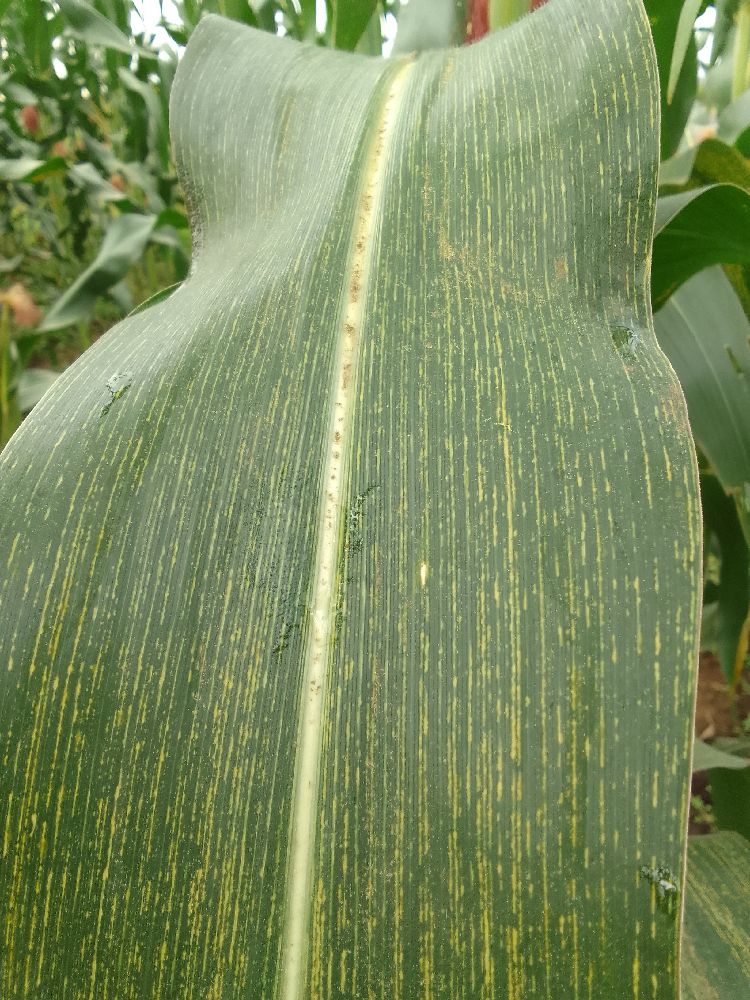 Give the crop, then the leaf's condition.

maize, maize streak virus
